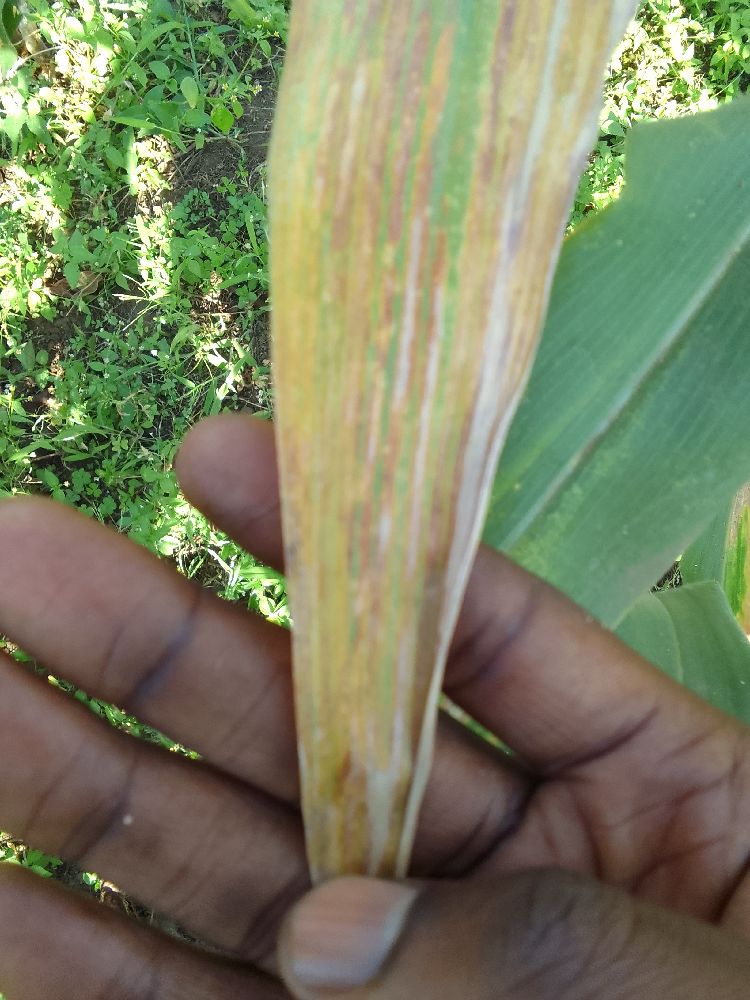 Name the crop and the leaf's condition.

maize, maize lethal necrosis
